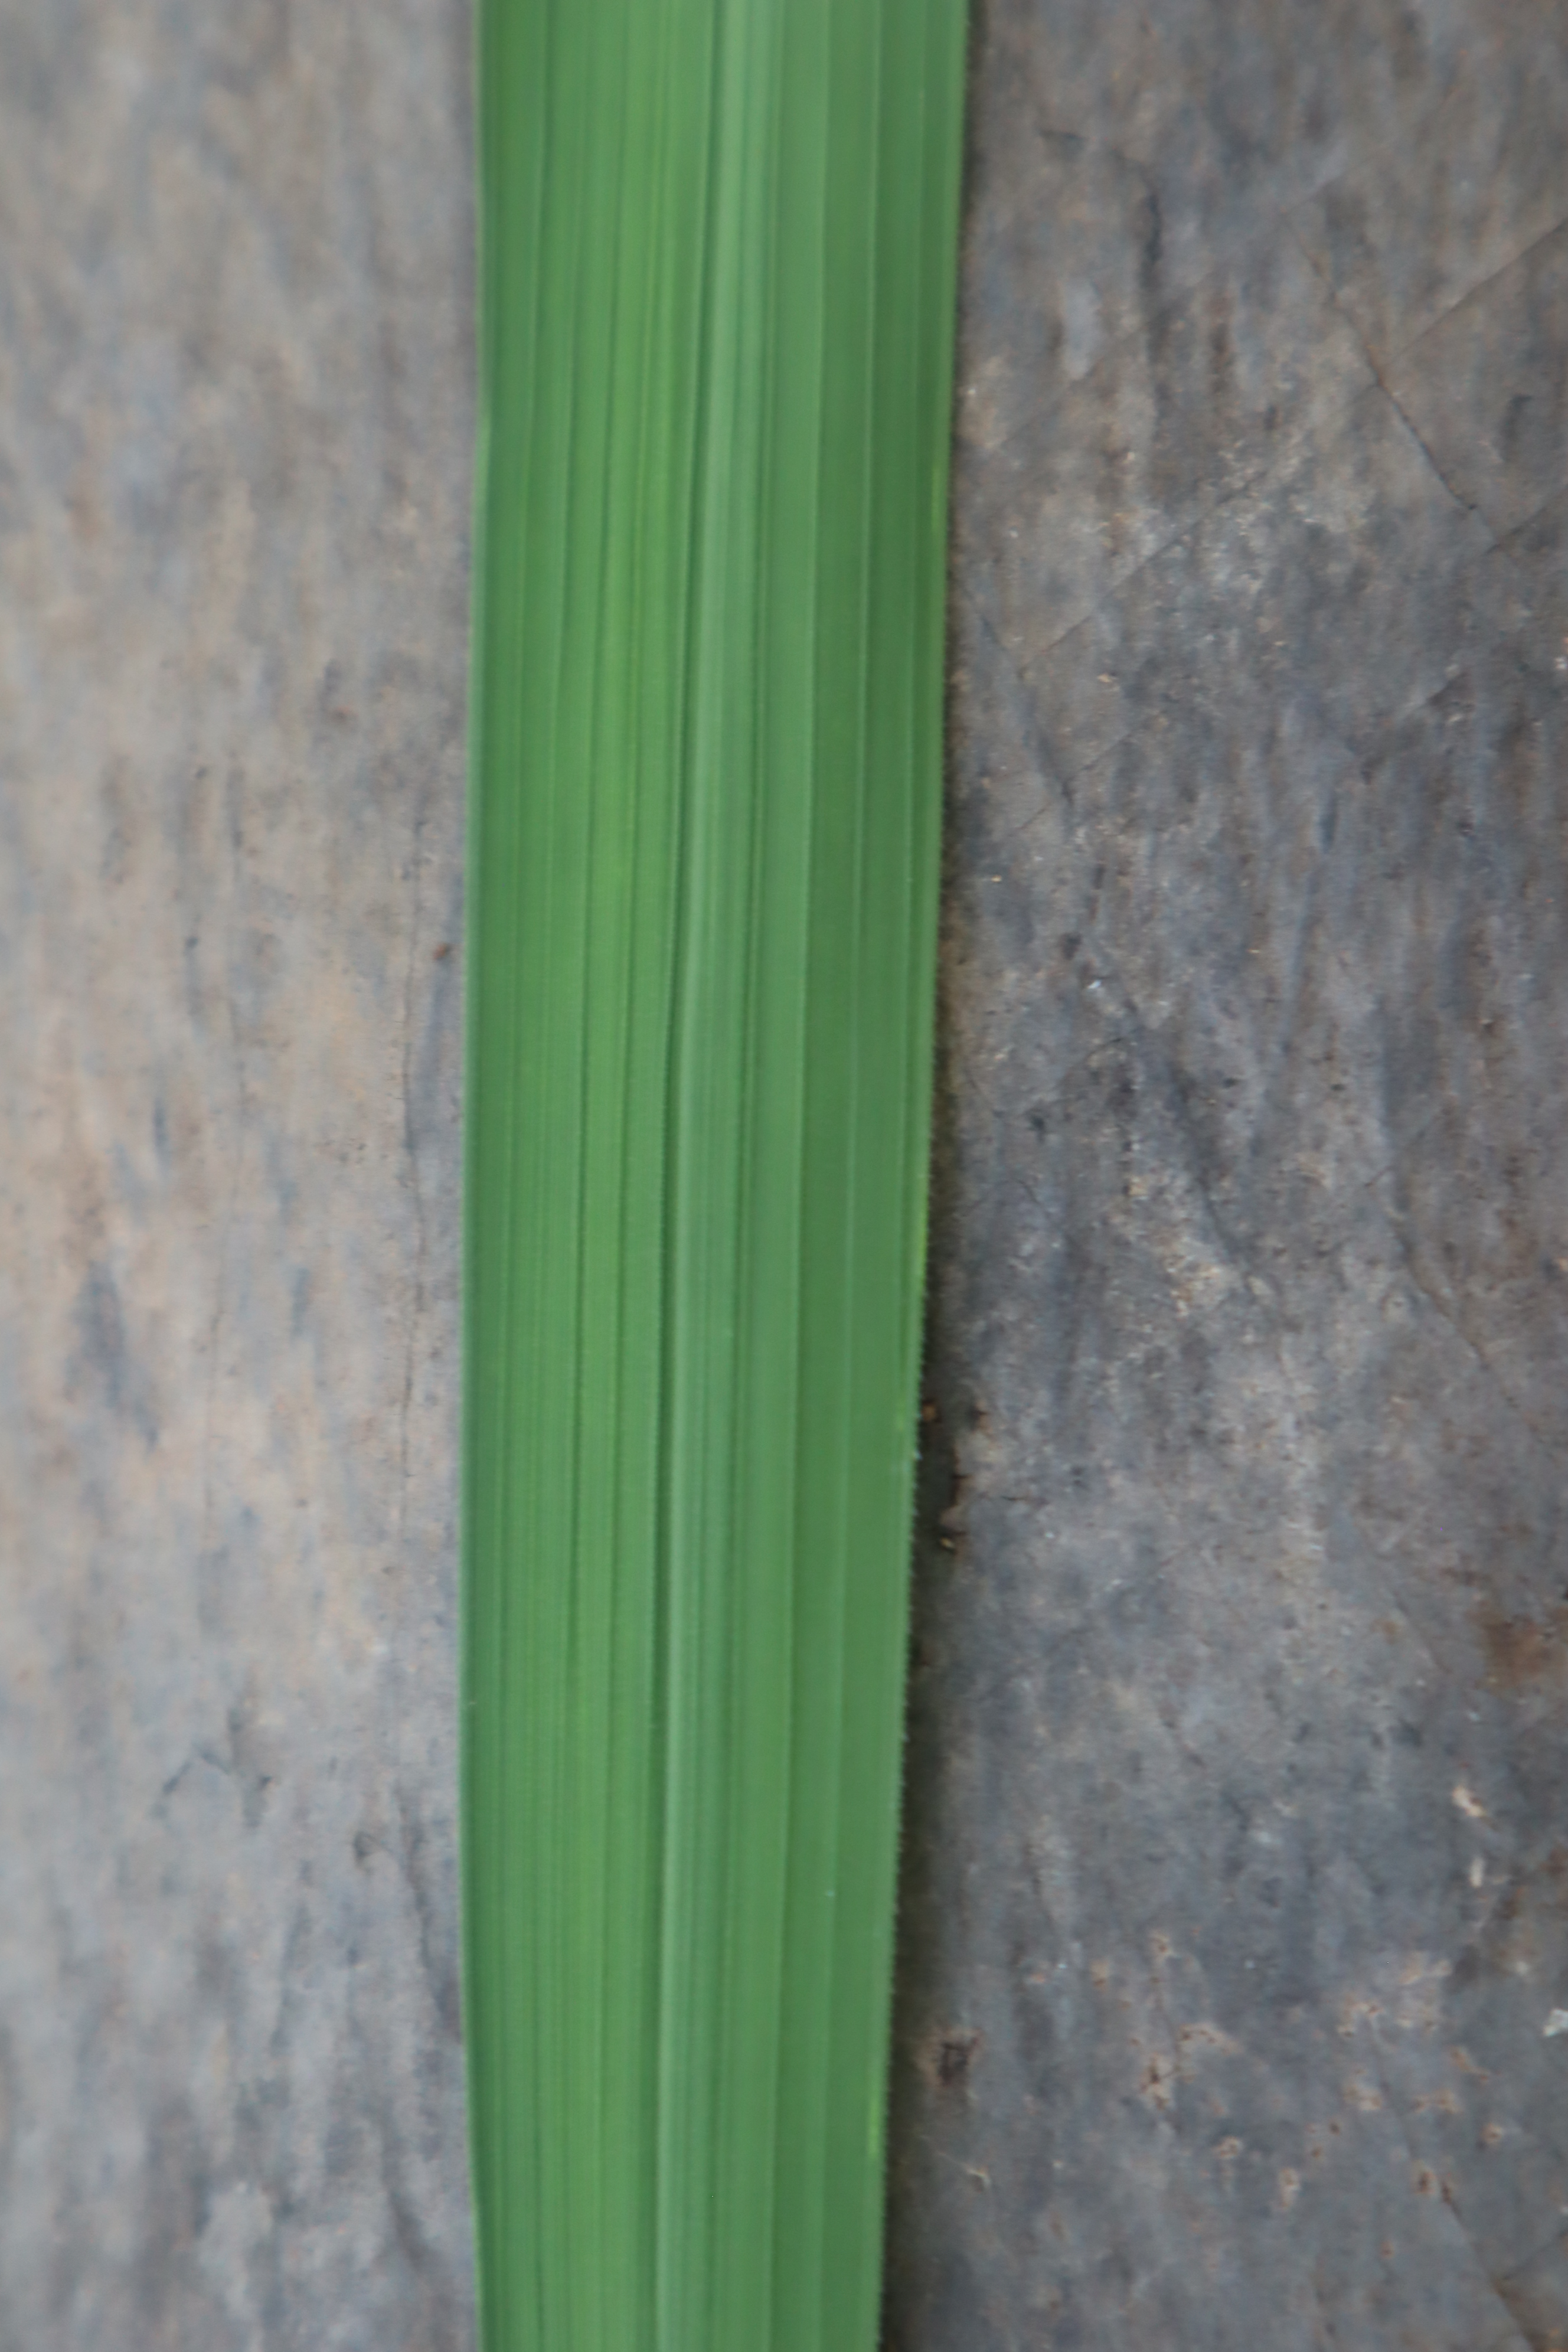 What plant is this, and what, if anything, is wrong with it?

rice, healthy leaves
